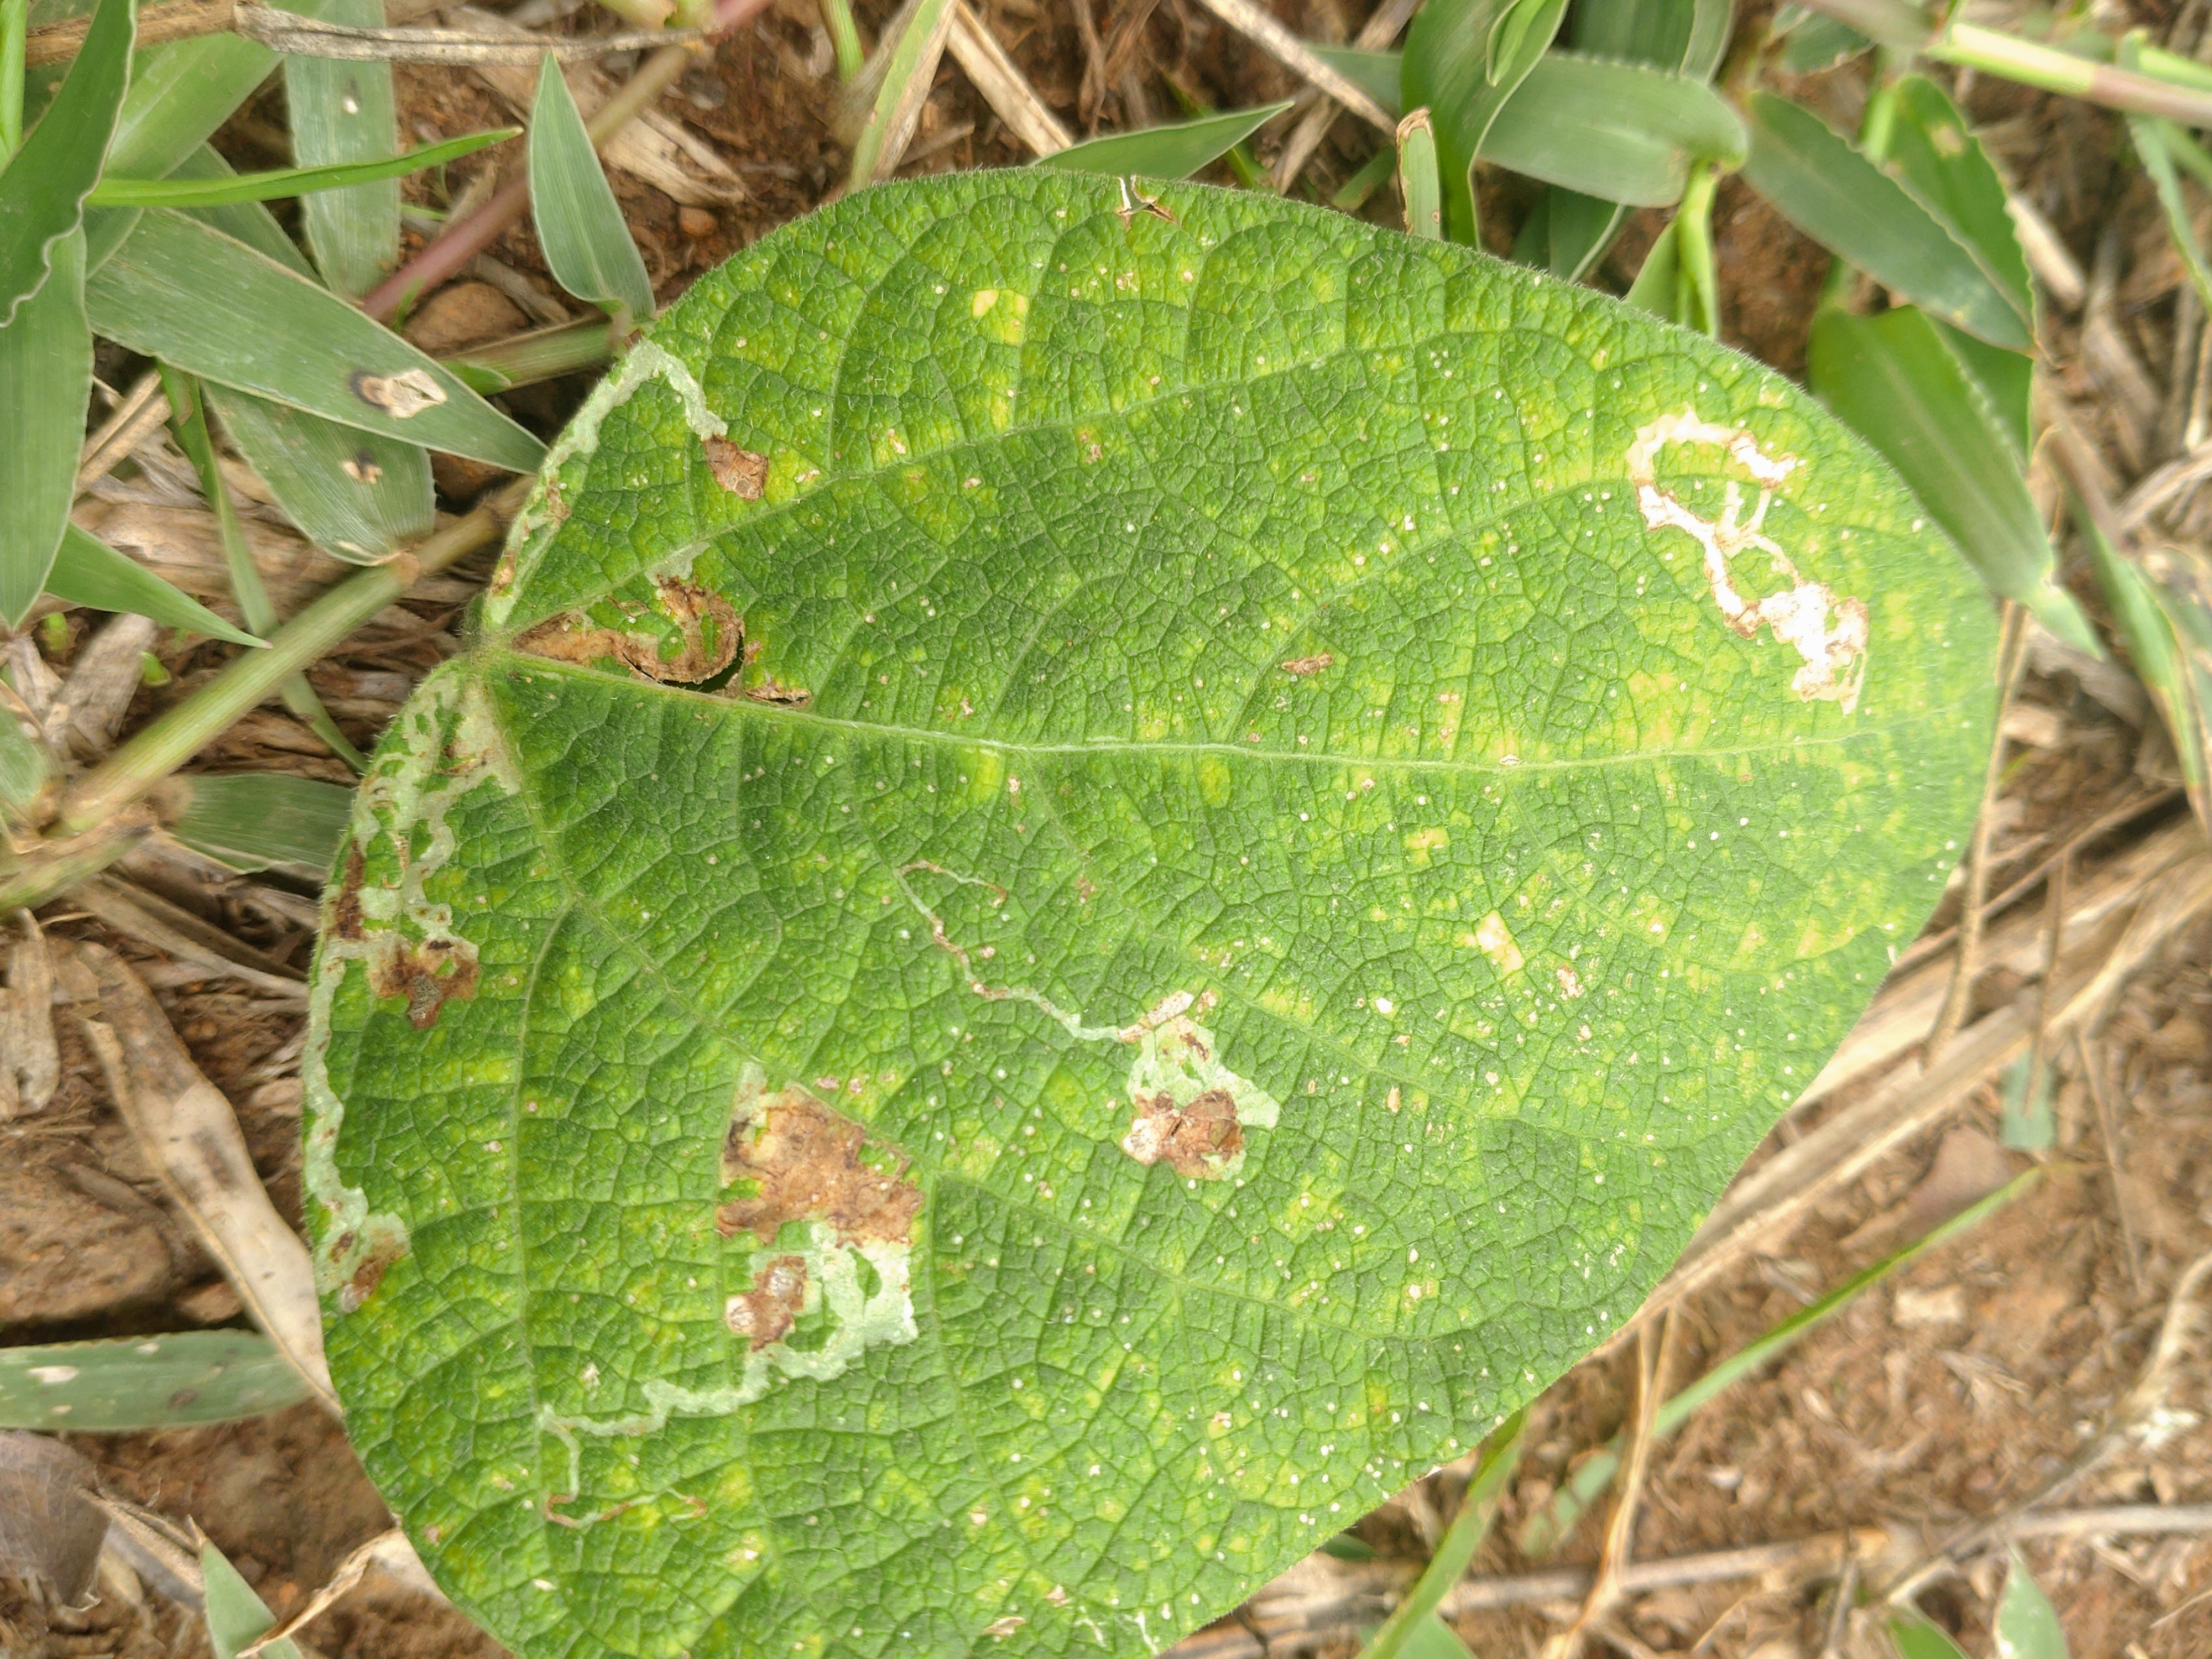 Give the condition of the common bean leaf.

rust
